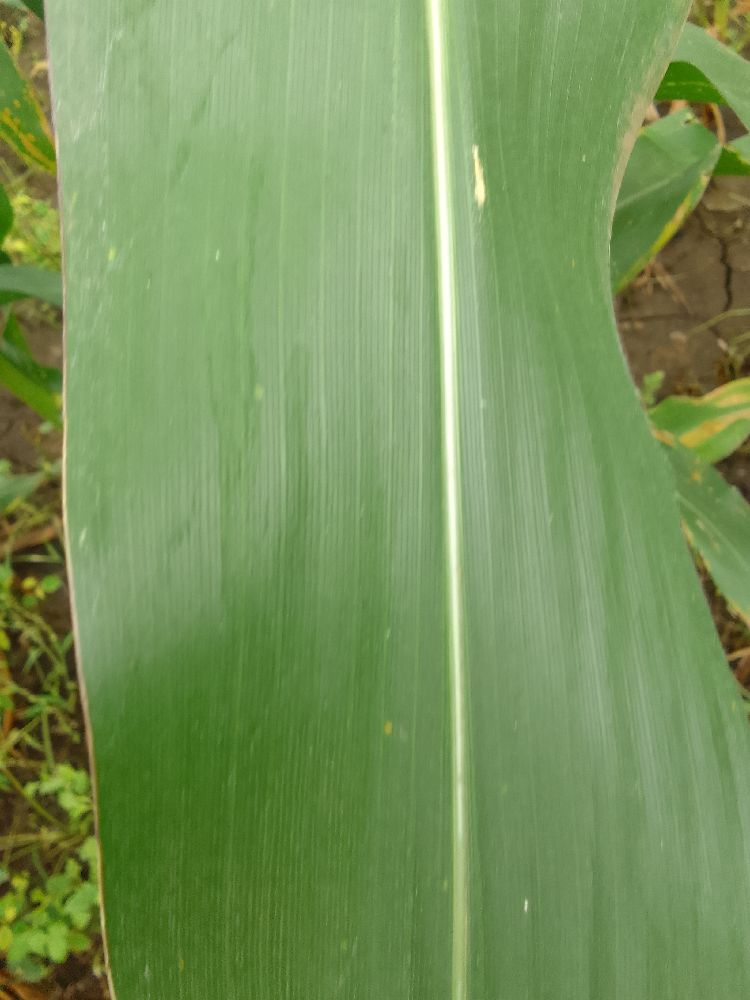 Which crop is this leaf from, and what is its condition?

maize, healthy
